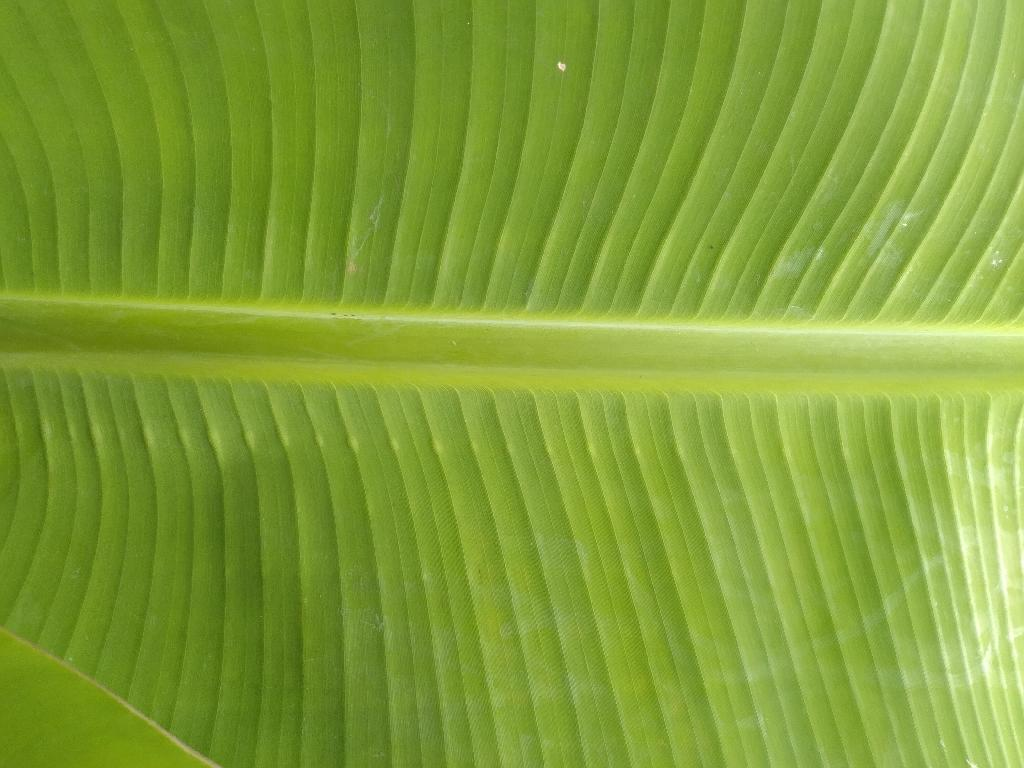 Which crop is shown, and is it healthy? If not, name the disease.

banana, healthy
